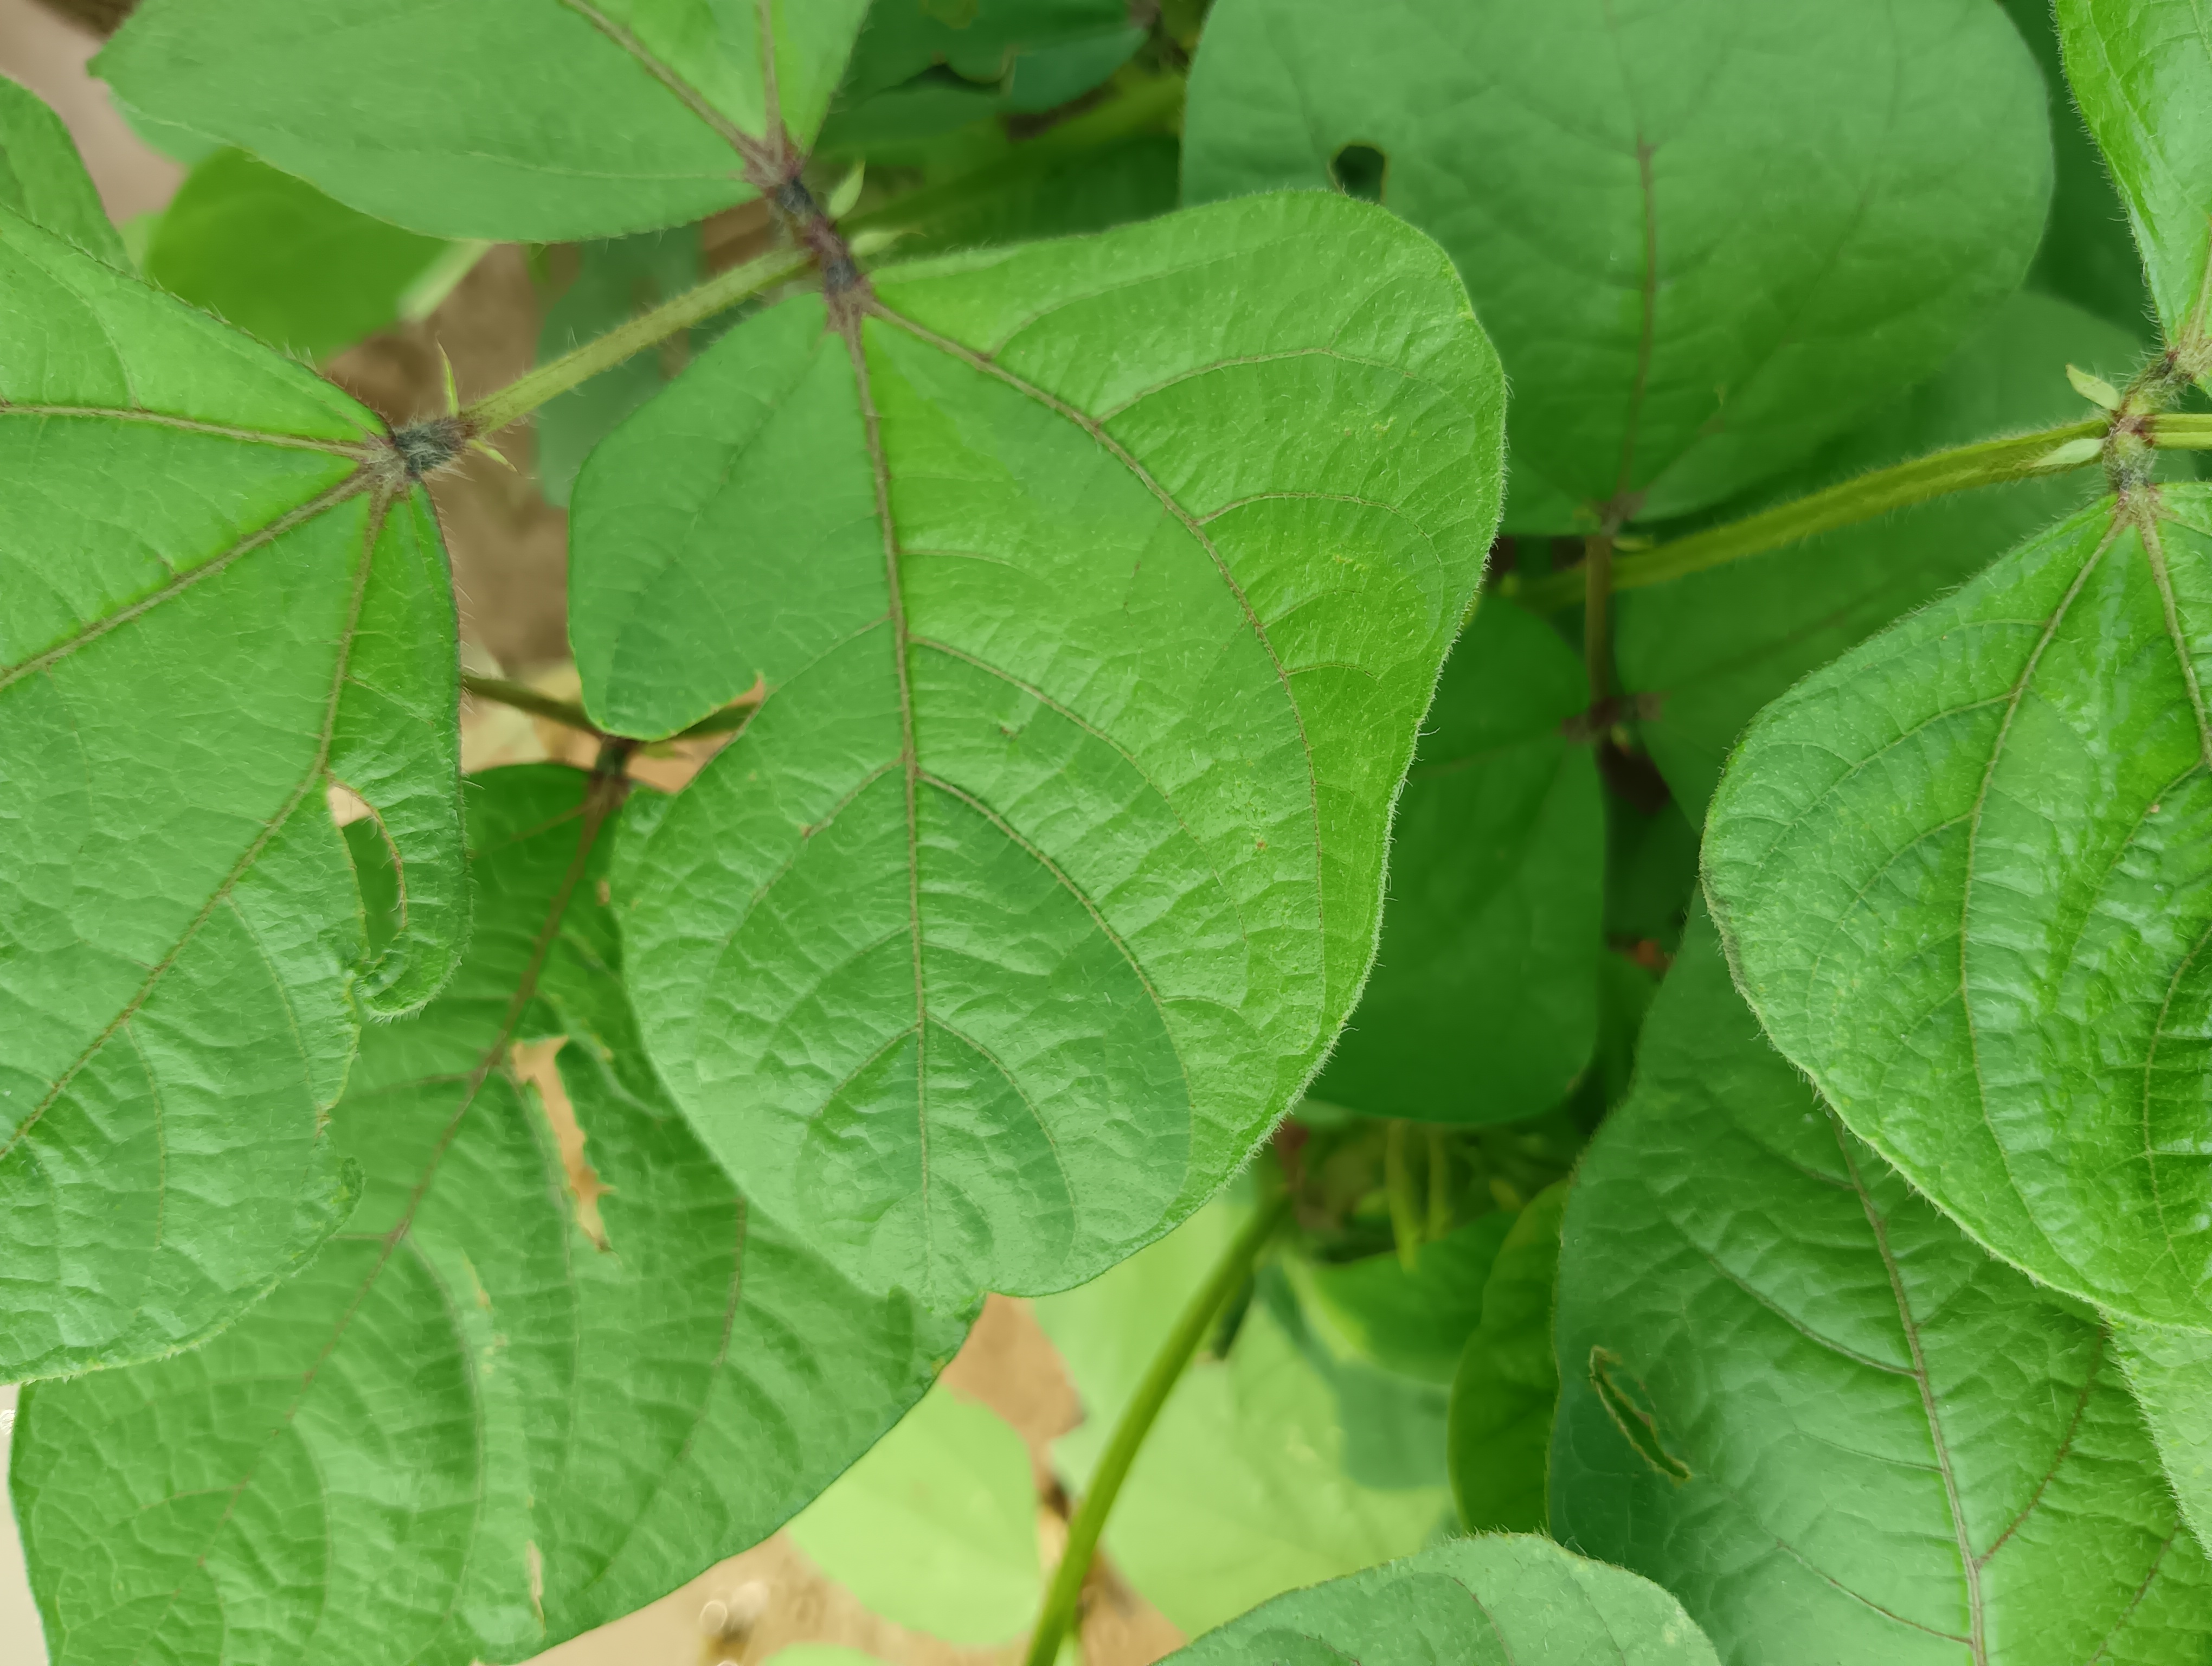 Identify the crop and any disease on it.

mungbean, healthy
